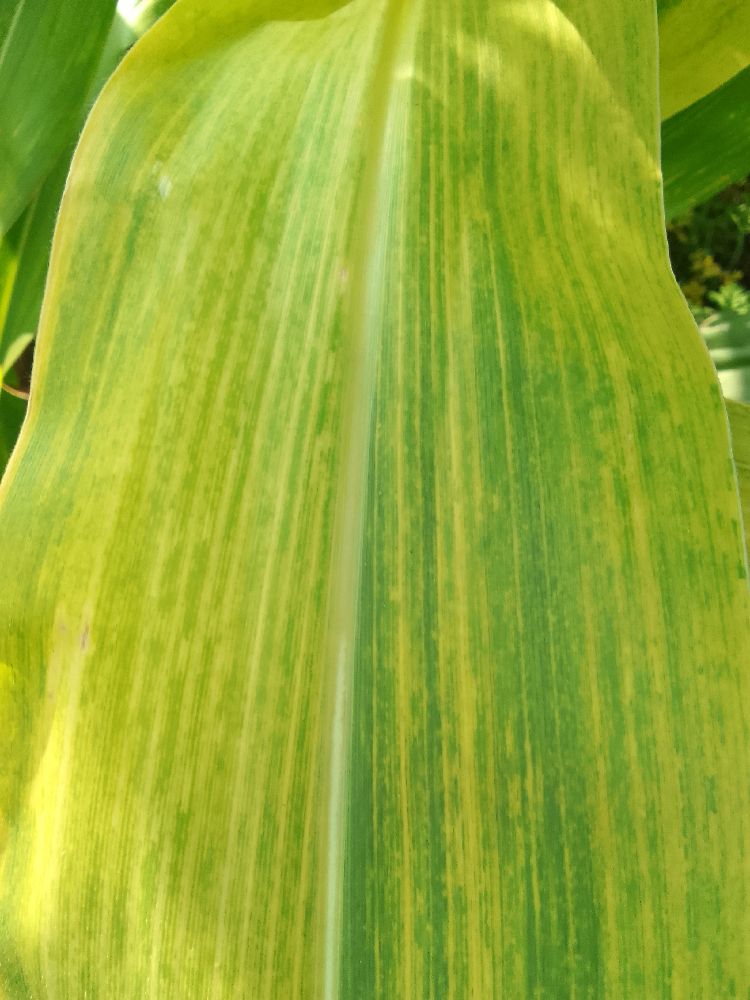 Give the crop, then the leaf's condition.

maize, maize lethal necrosis
